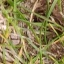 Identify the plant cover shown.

grass
